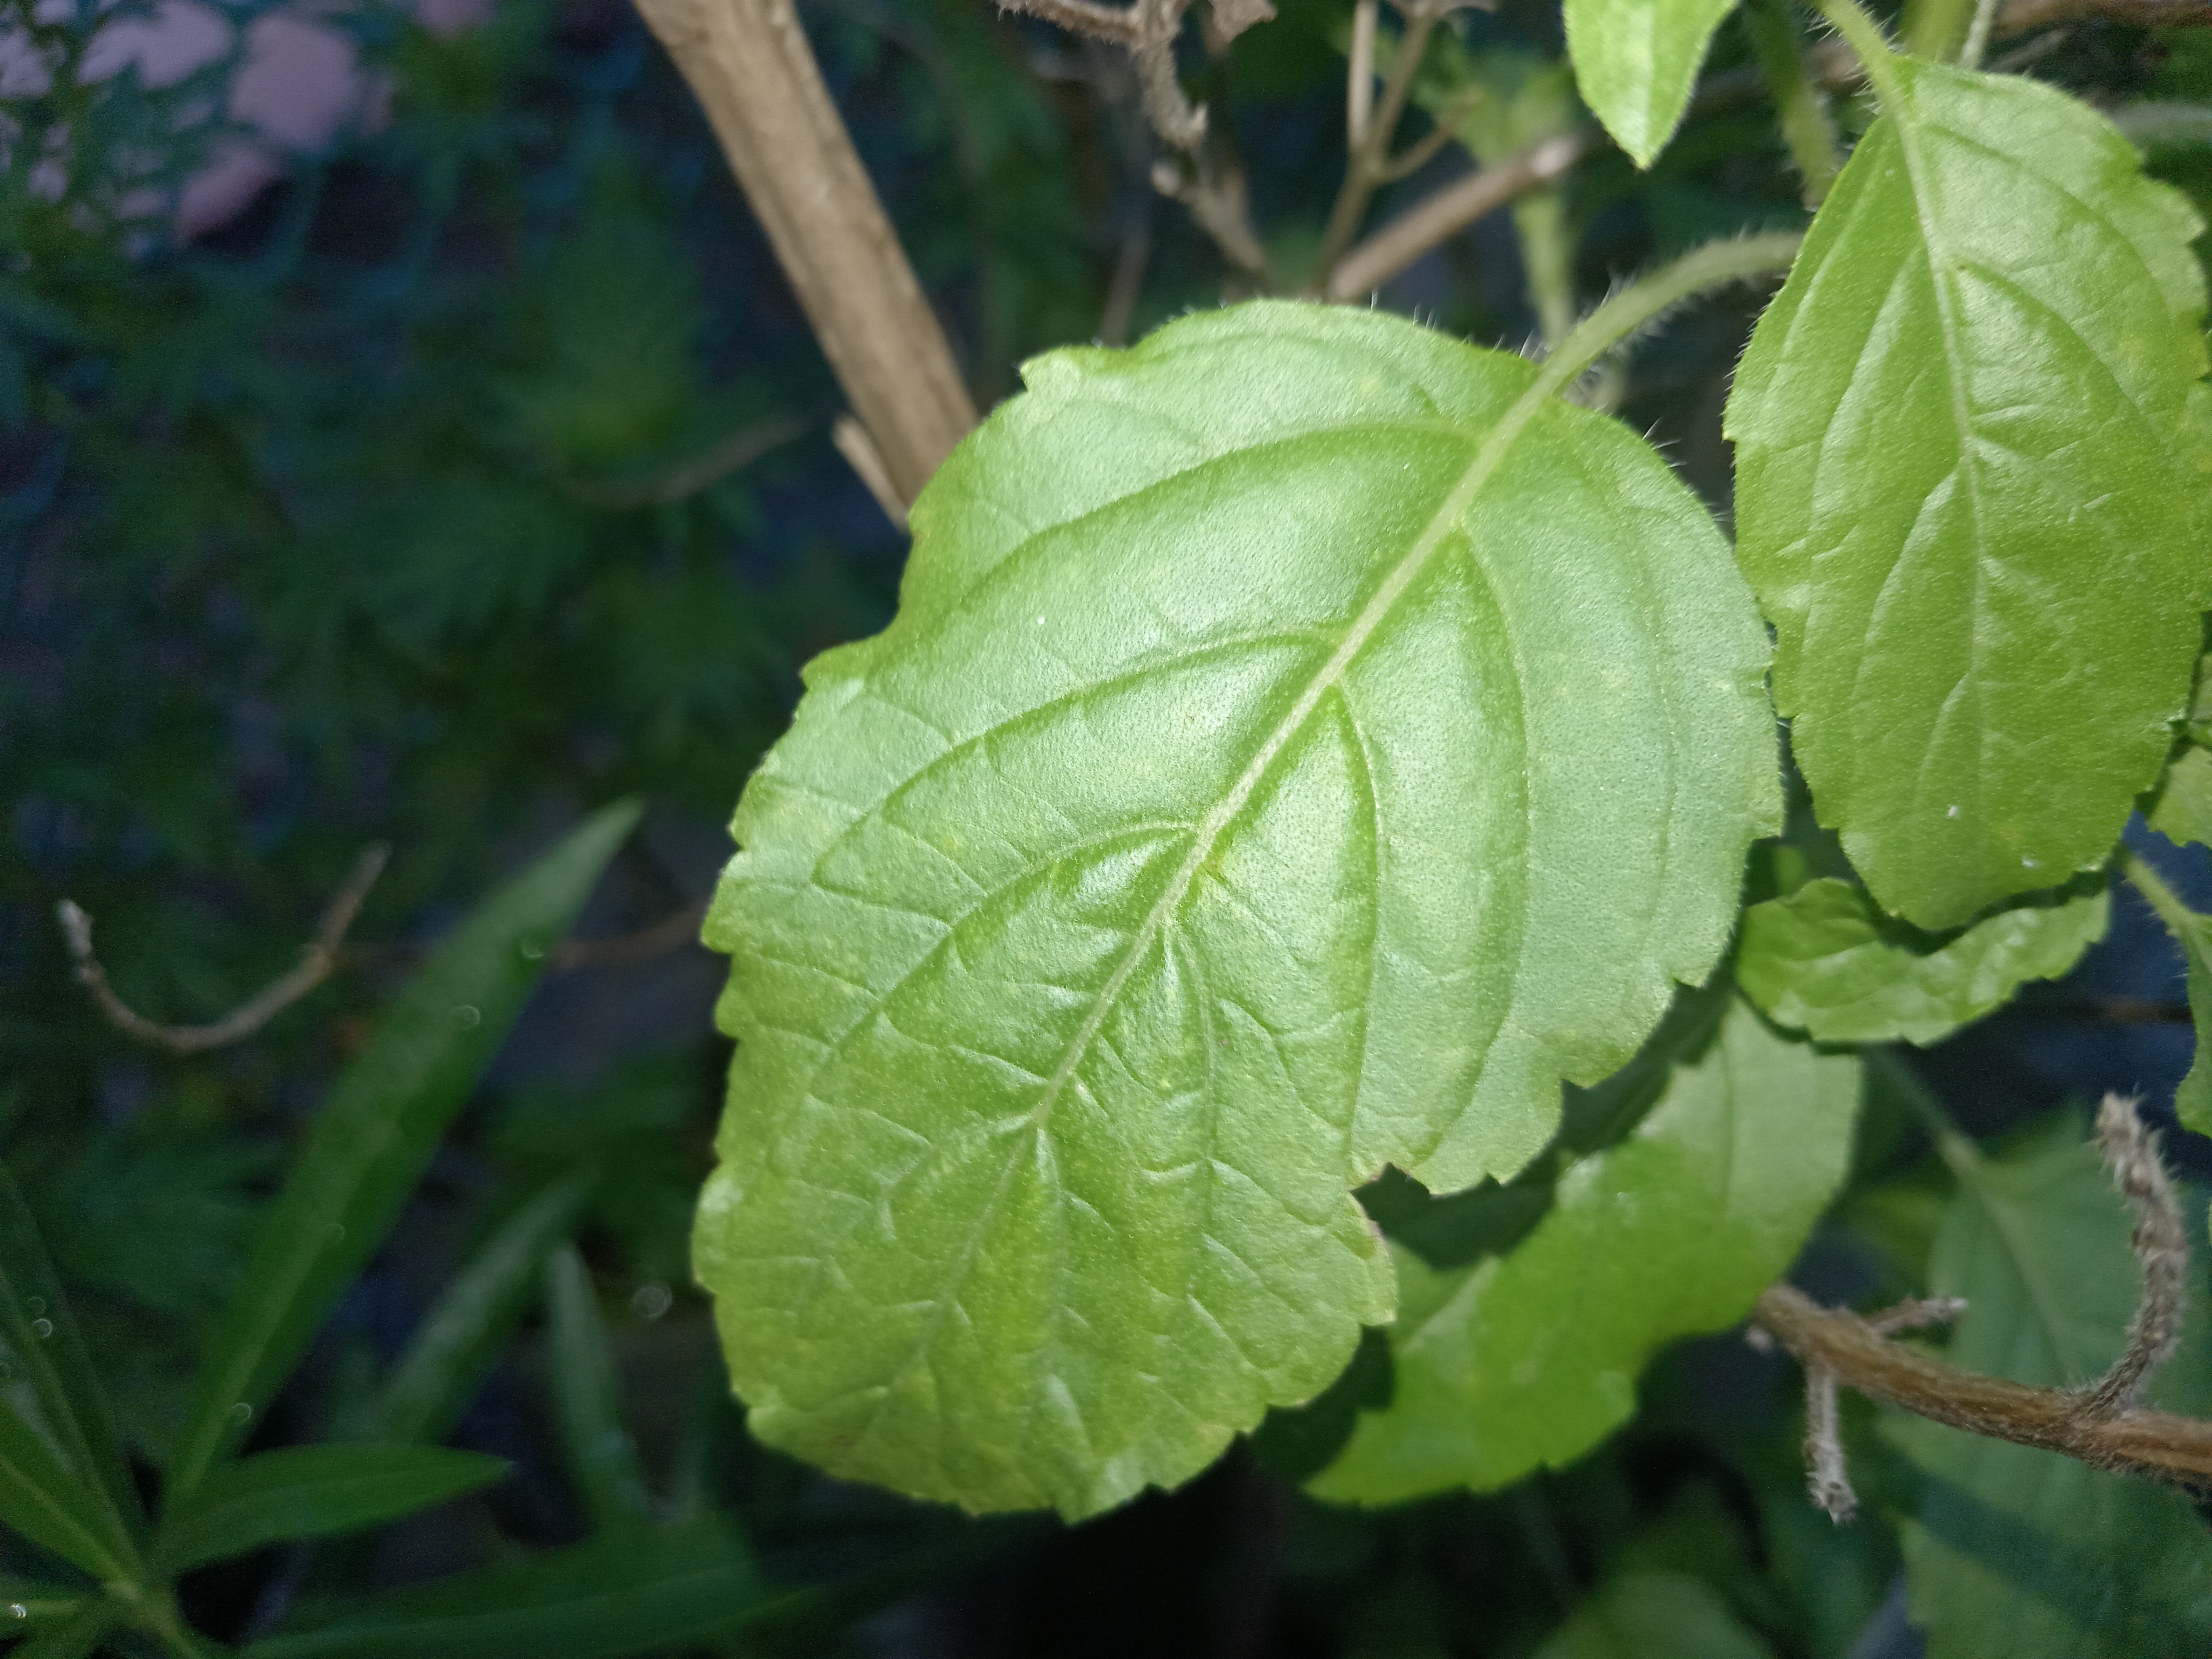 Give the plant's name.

tulshi
